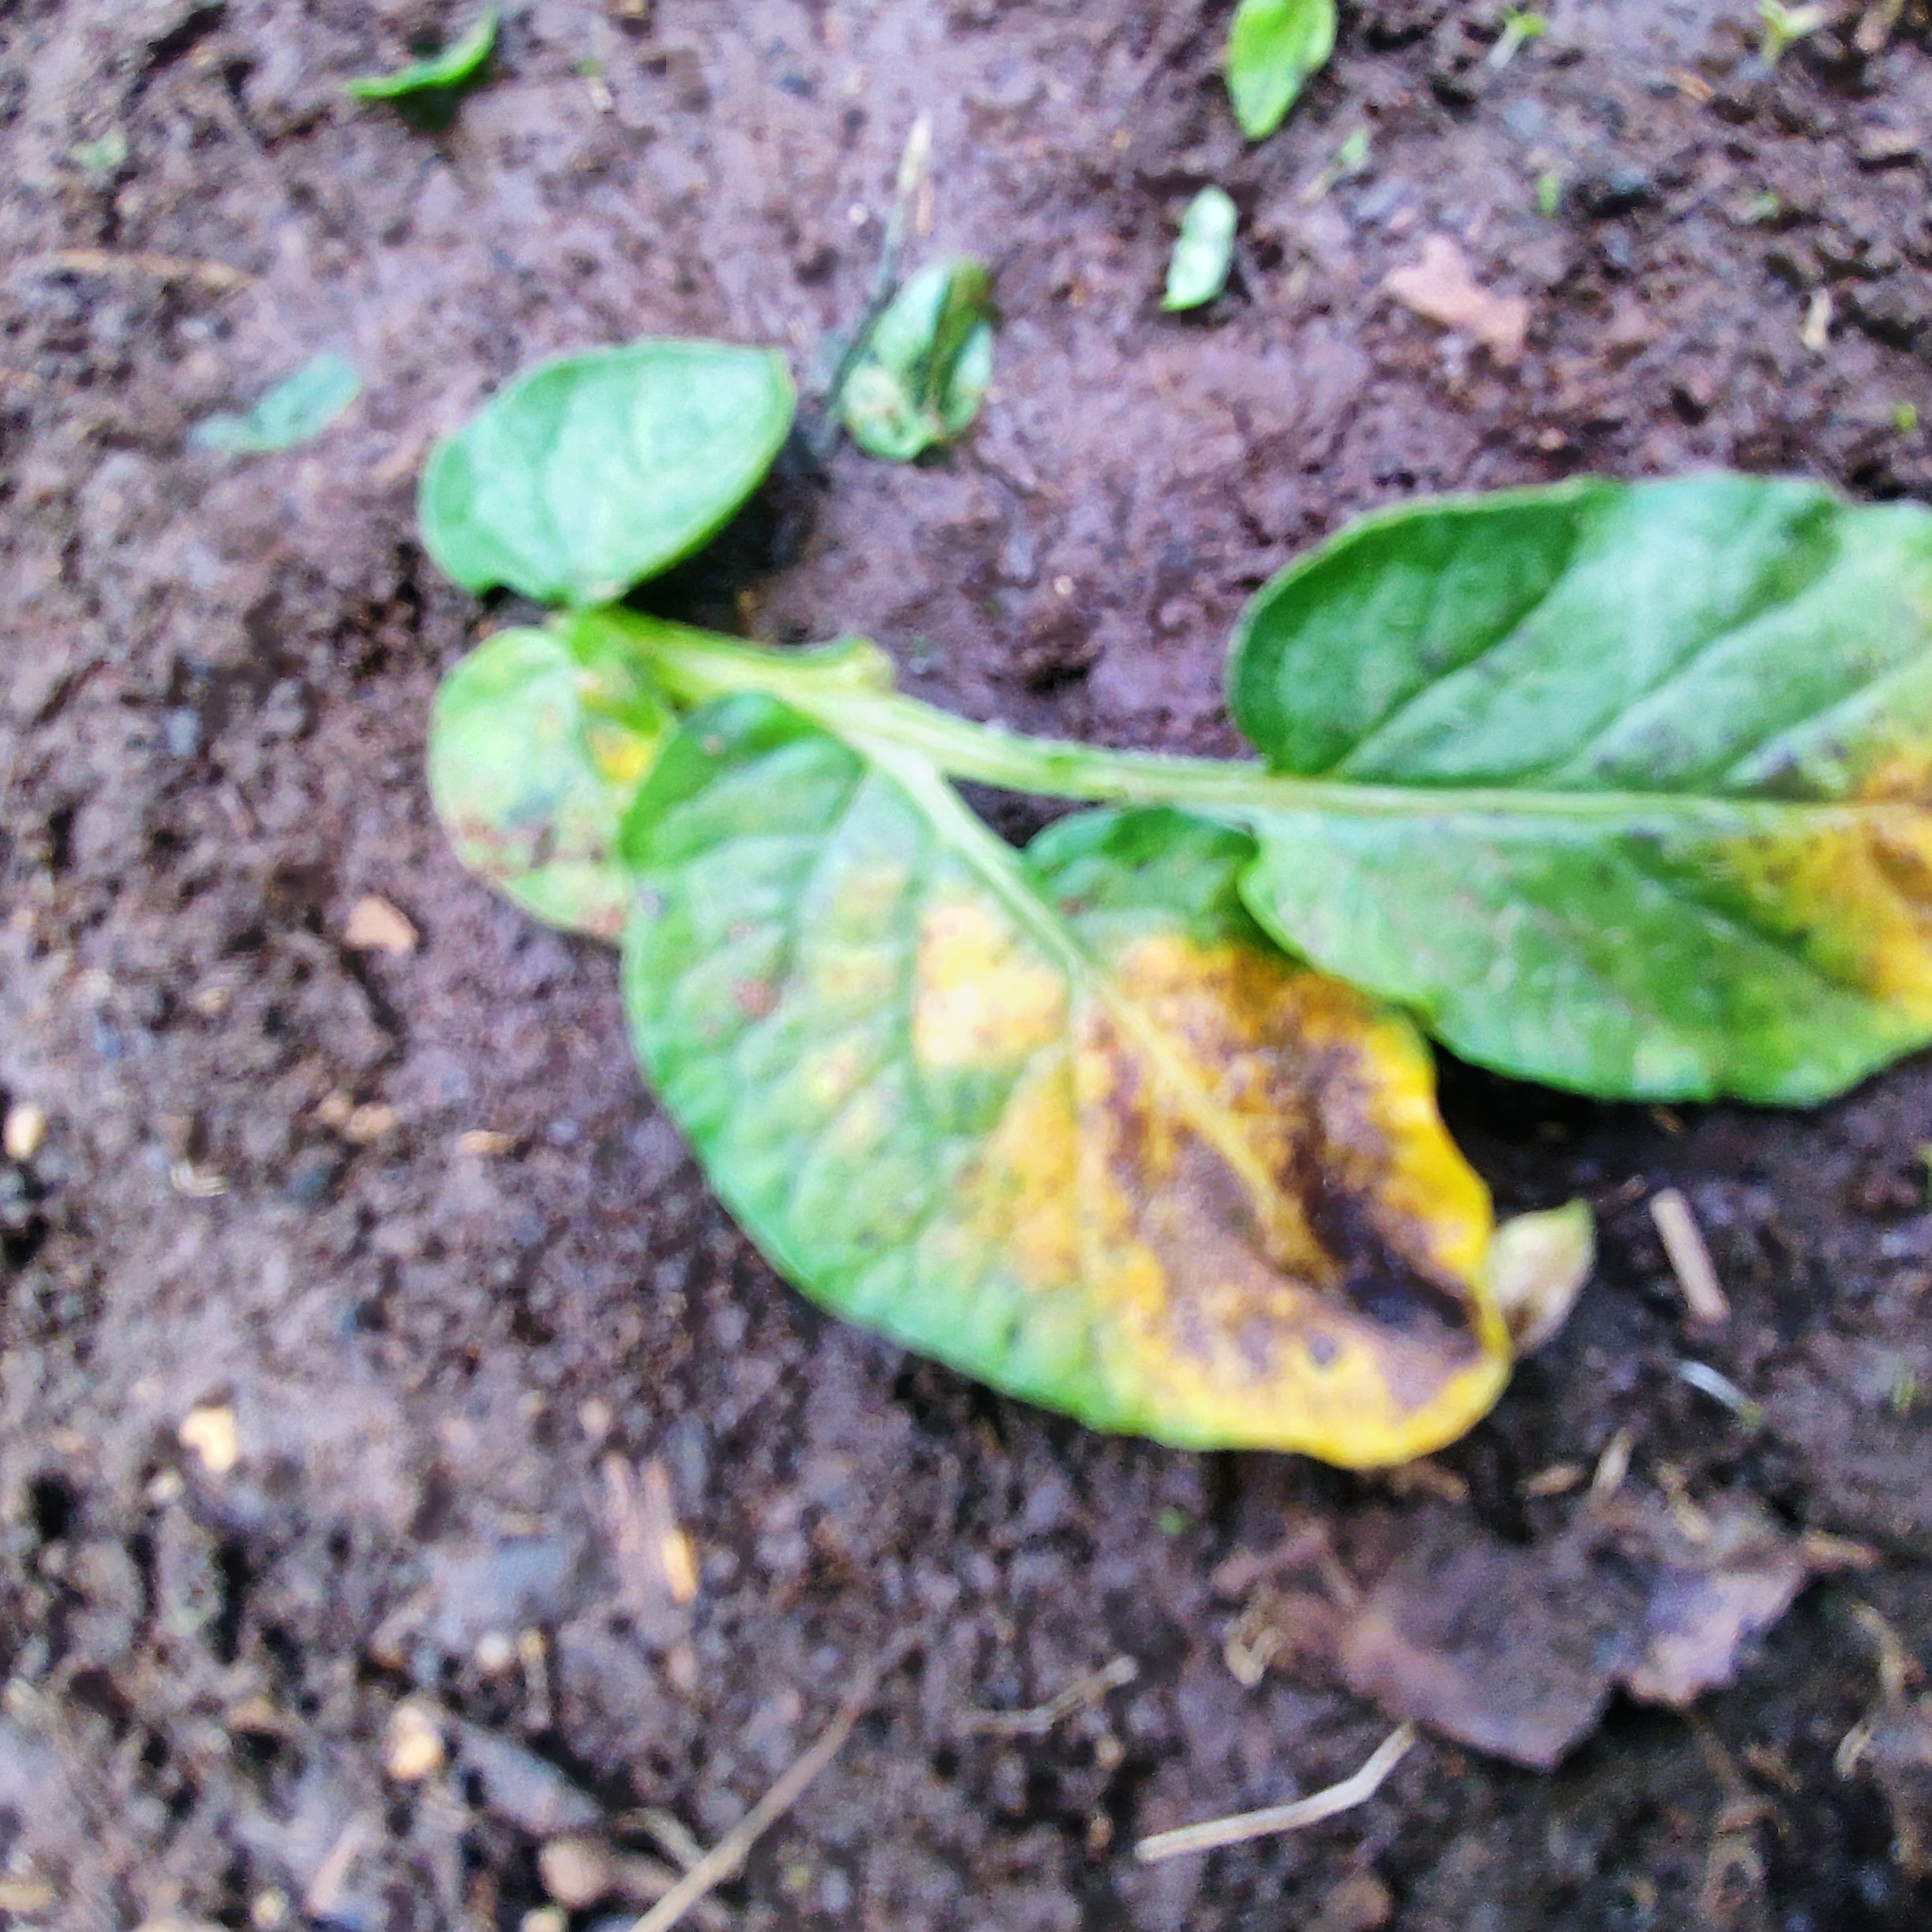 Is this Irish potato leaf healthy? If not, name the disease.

late blight
